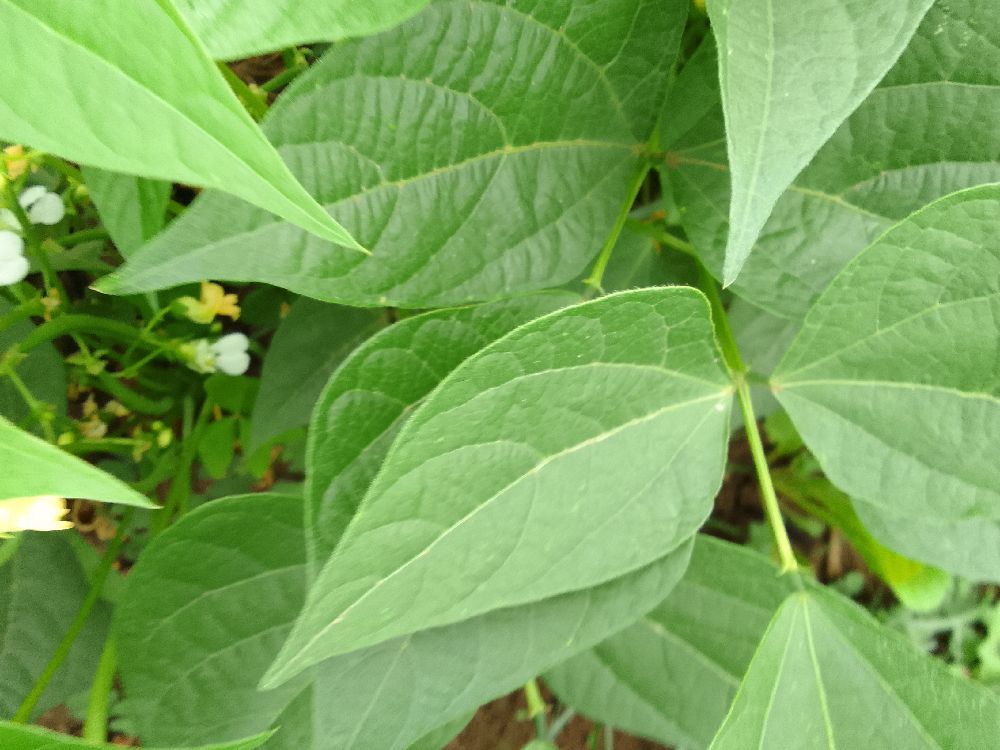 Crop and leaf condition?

common bean, healthy
